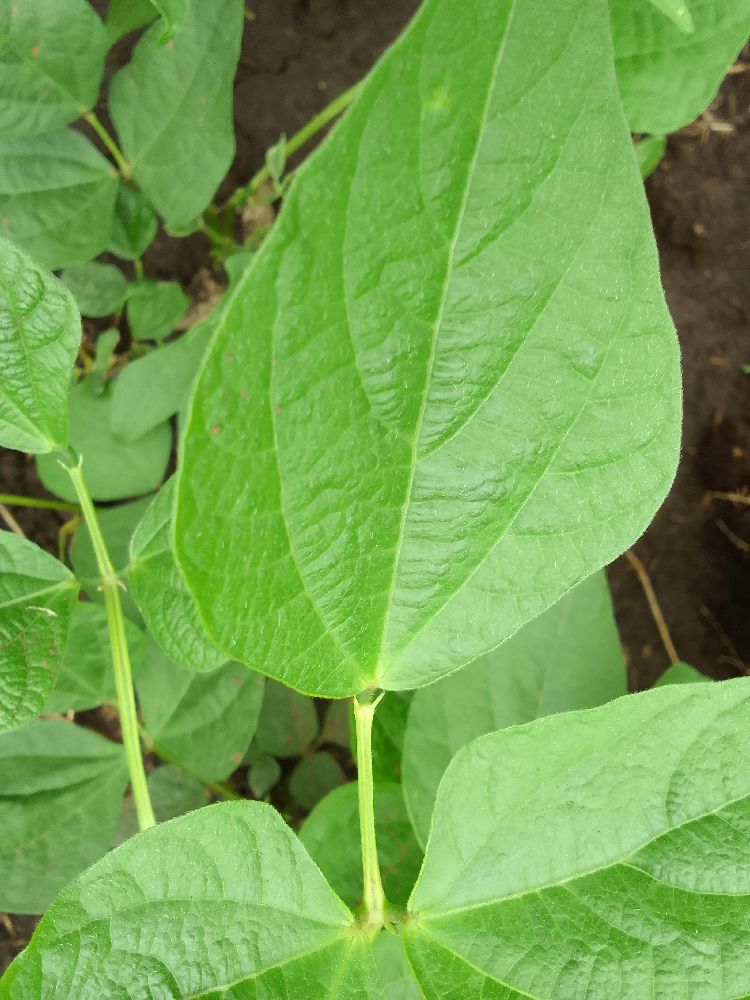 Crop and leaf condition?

common bean, healthy
